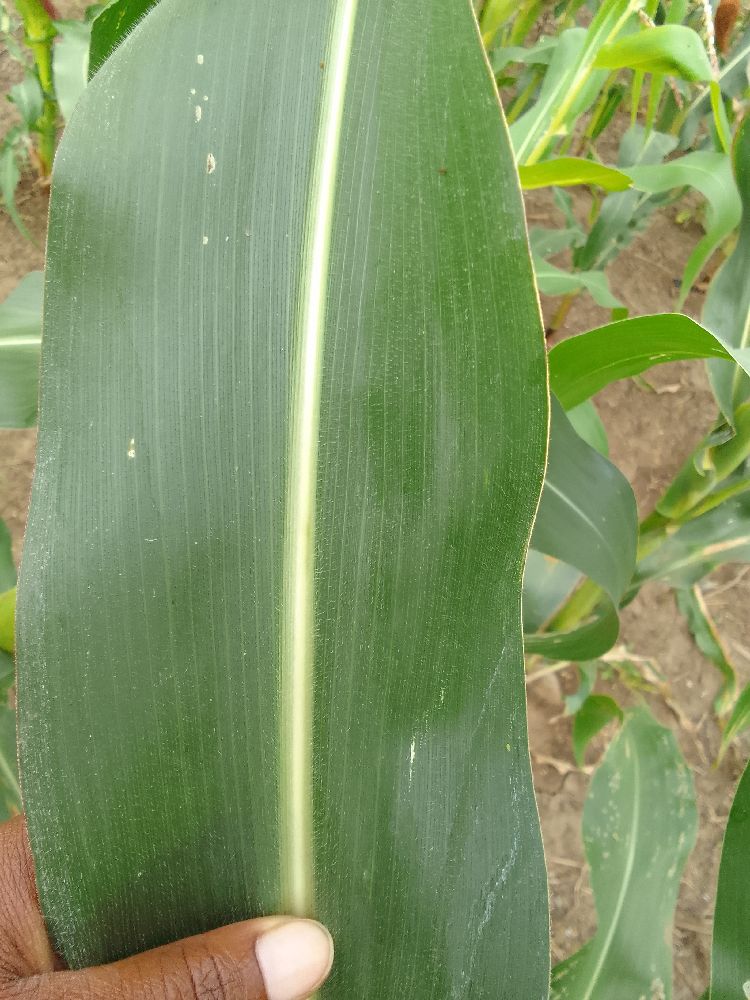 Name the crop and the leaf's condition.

maize, healthy
